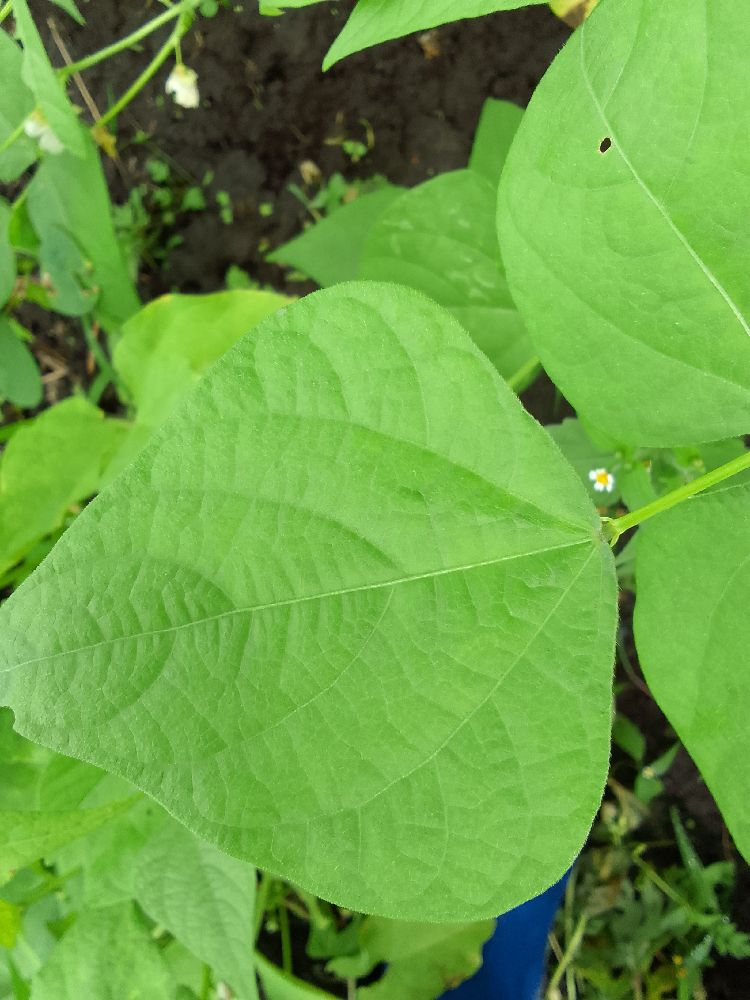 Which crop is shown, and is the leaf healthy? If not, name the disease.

common bean, healthy
